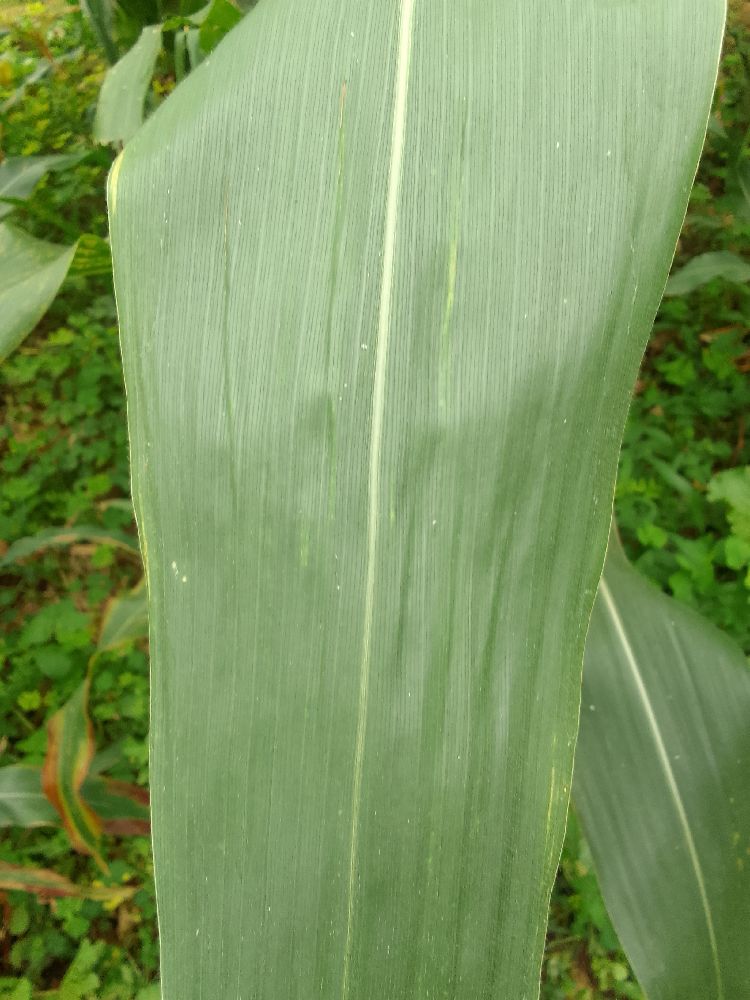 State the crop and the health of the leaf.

maize, healthy
